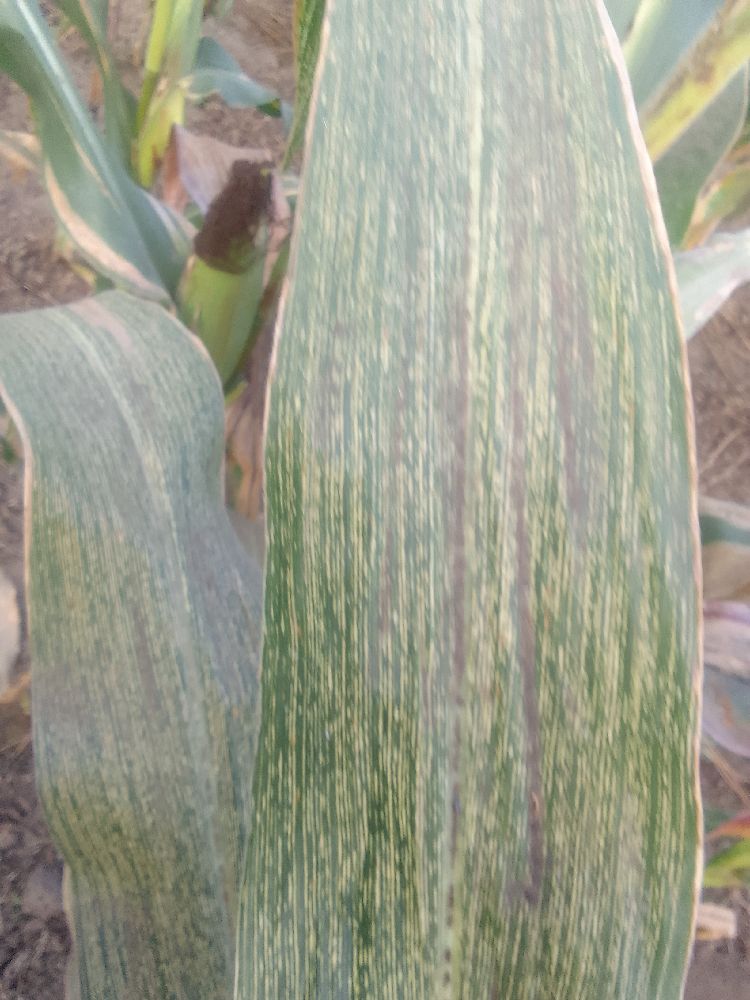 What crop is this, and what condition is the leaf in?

maize, maize streak virus
